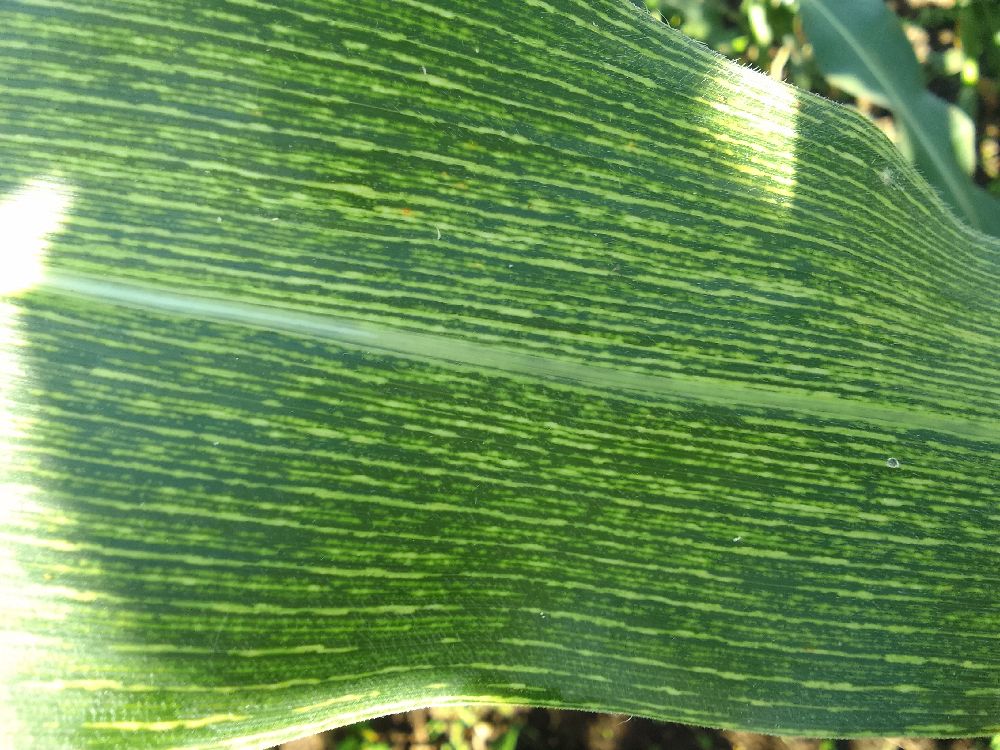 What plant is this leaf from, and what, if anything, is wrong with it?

maize, maize streak virus
